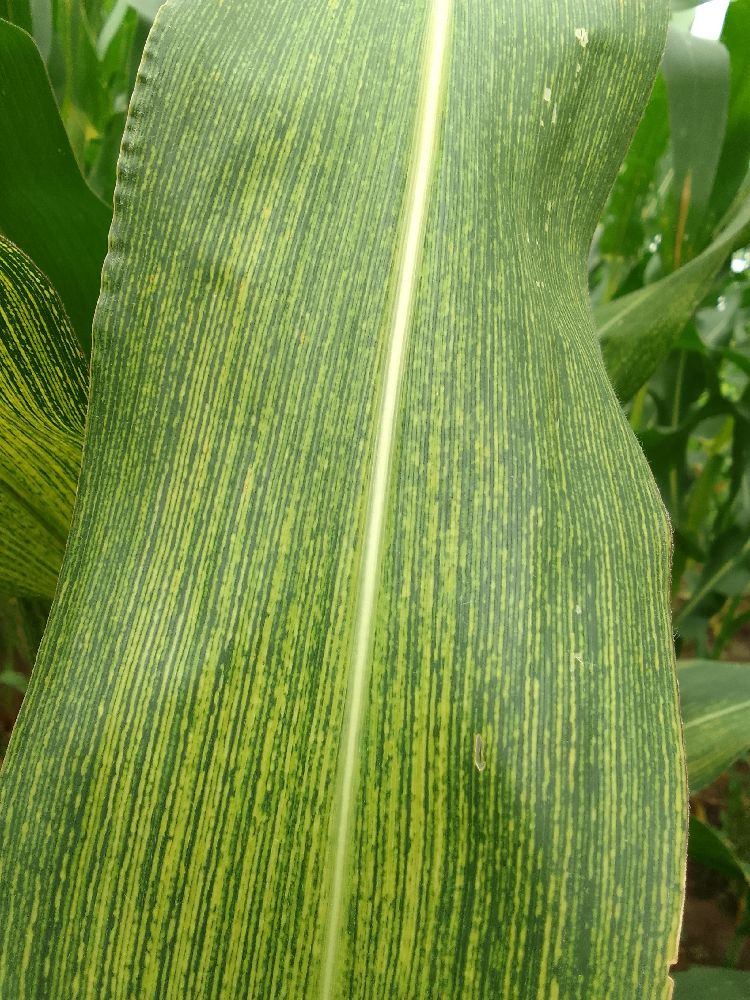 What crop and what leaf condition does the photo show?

maize, maize streak virus
